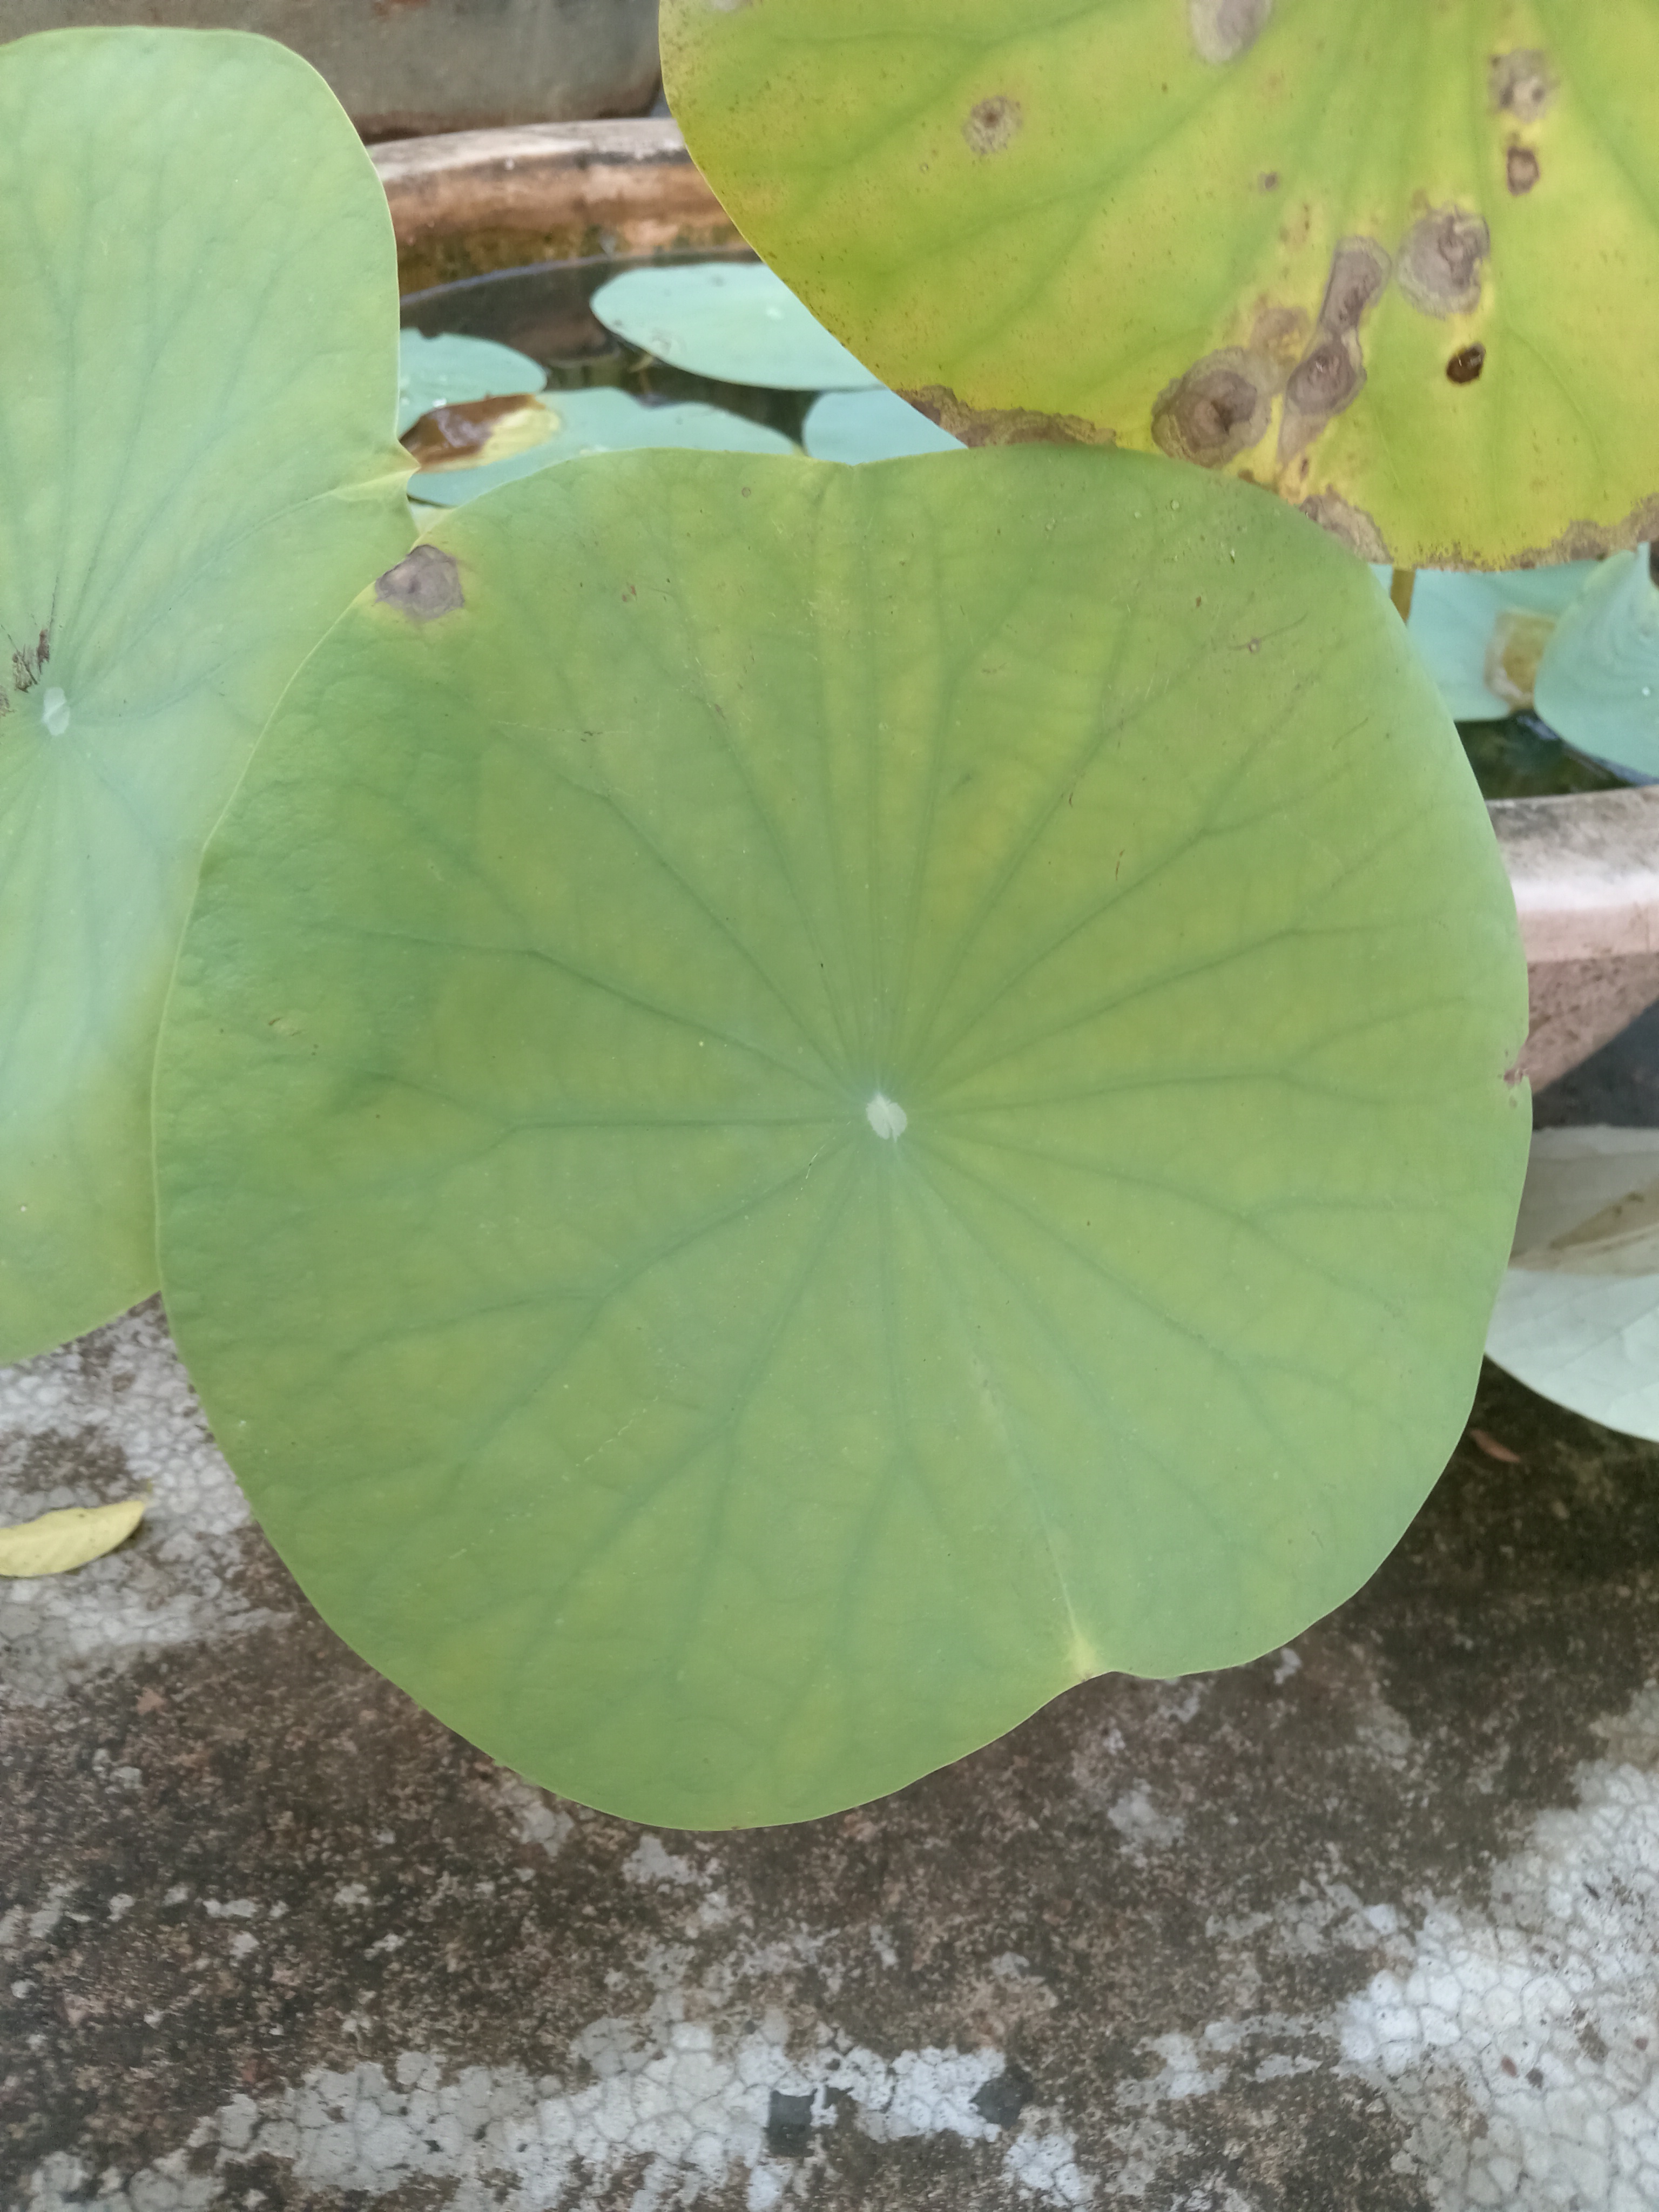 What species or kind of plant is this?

lotus
